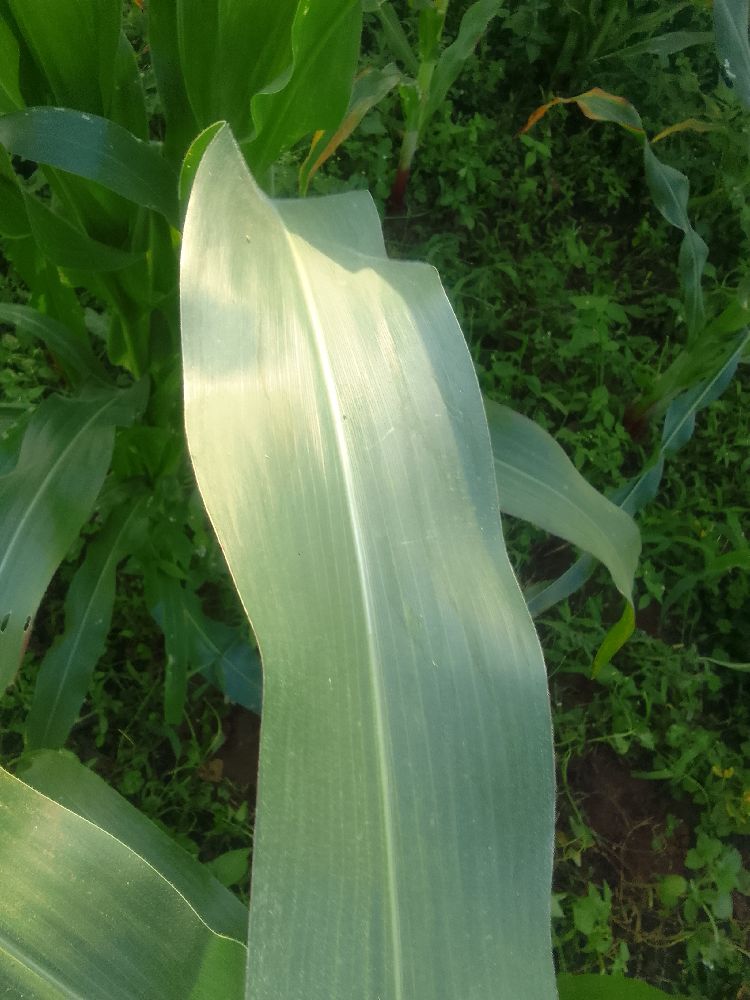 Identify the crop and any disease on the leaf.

maize, healthy
